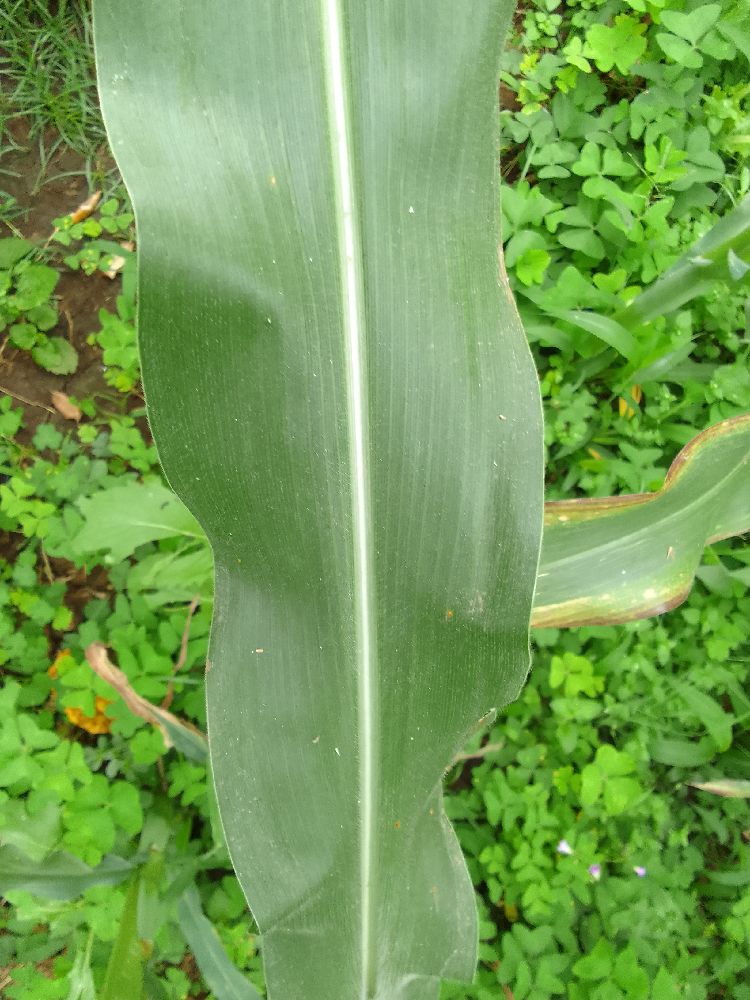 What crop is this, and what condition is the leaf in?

maize, healthy
